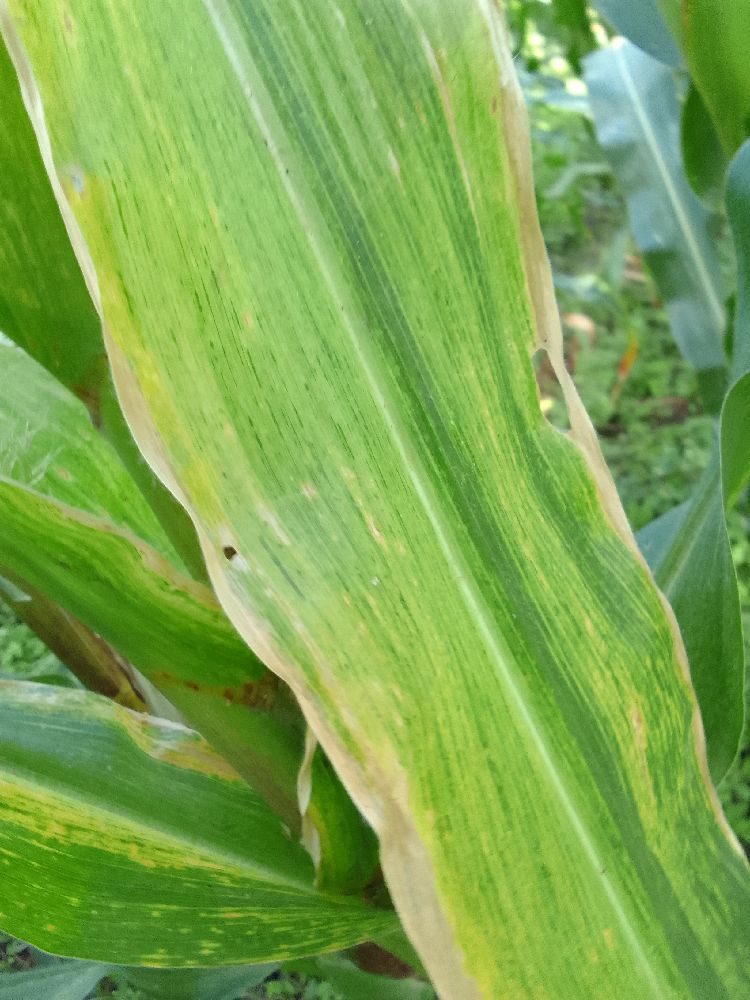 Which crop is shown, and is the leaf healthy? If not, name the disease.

maize, maize lethal necrosis
